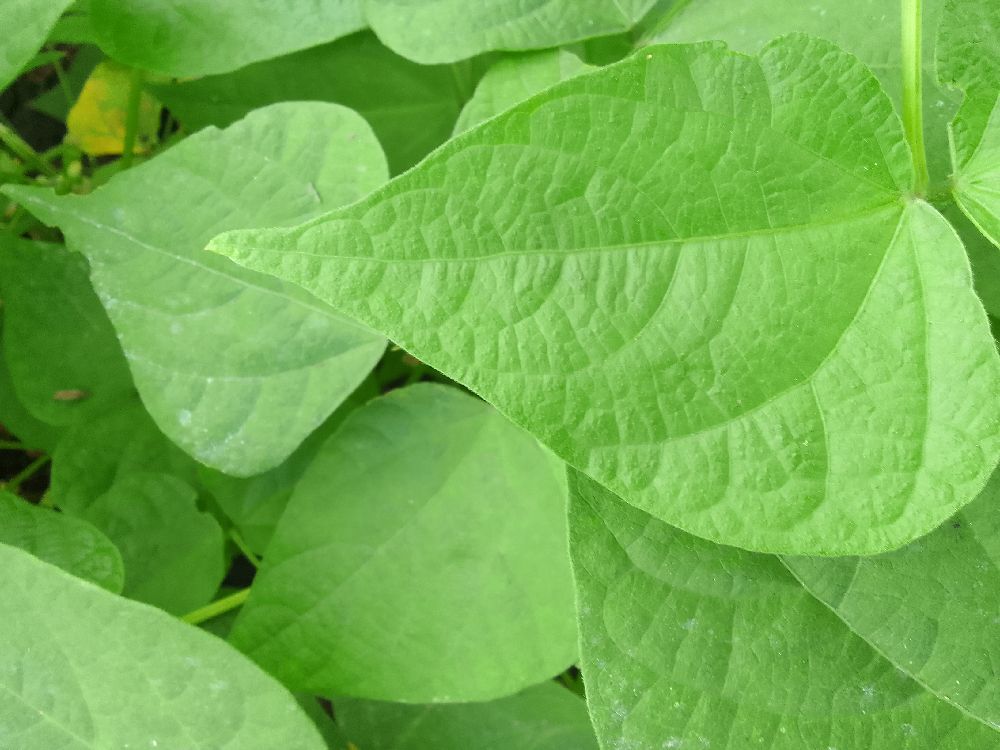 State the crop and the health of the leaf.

common bean, healthy
